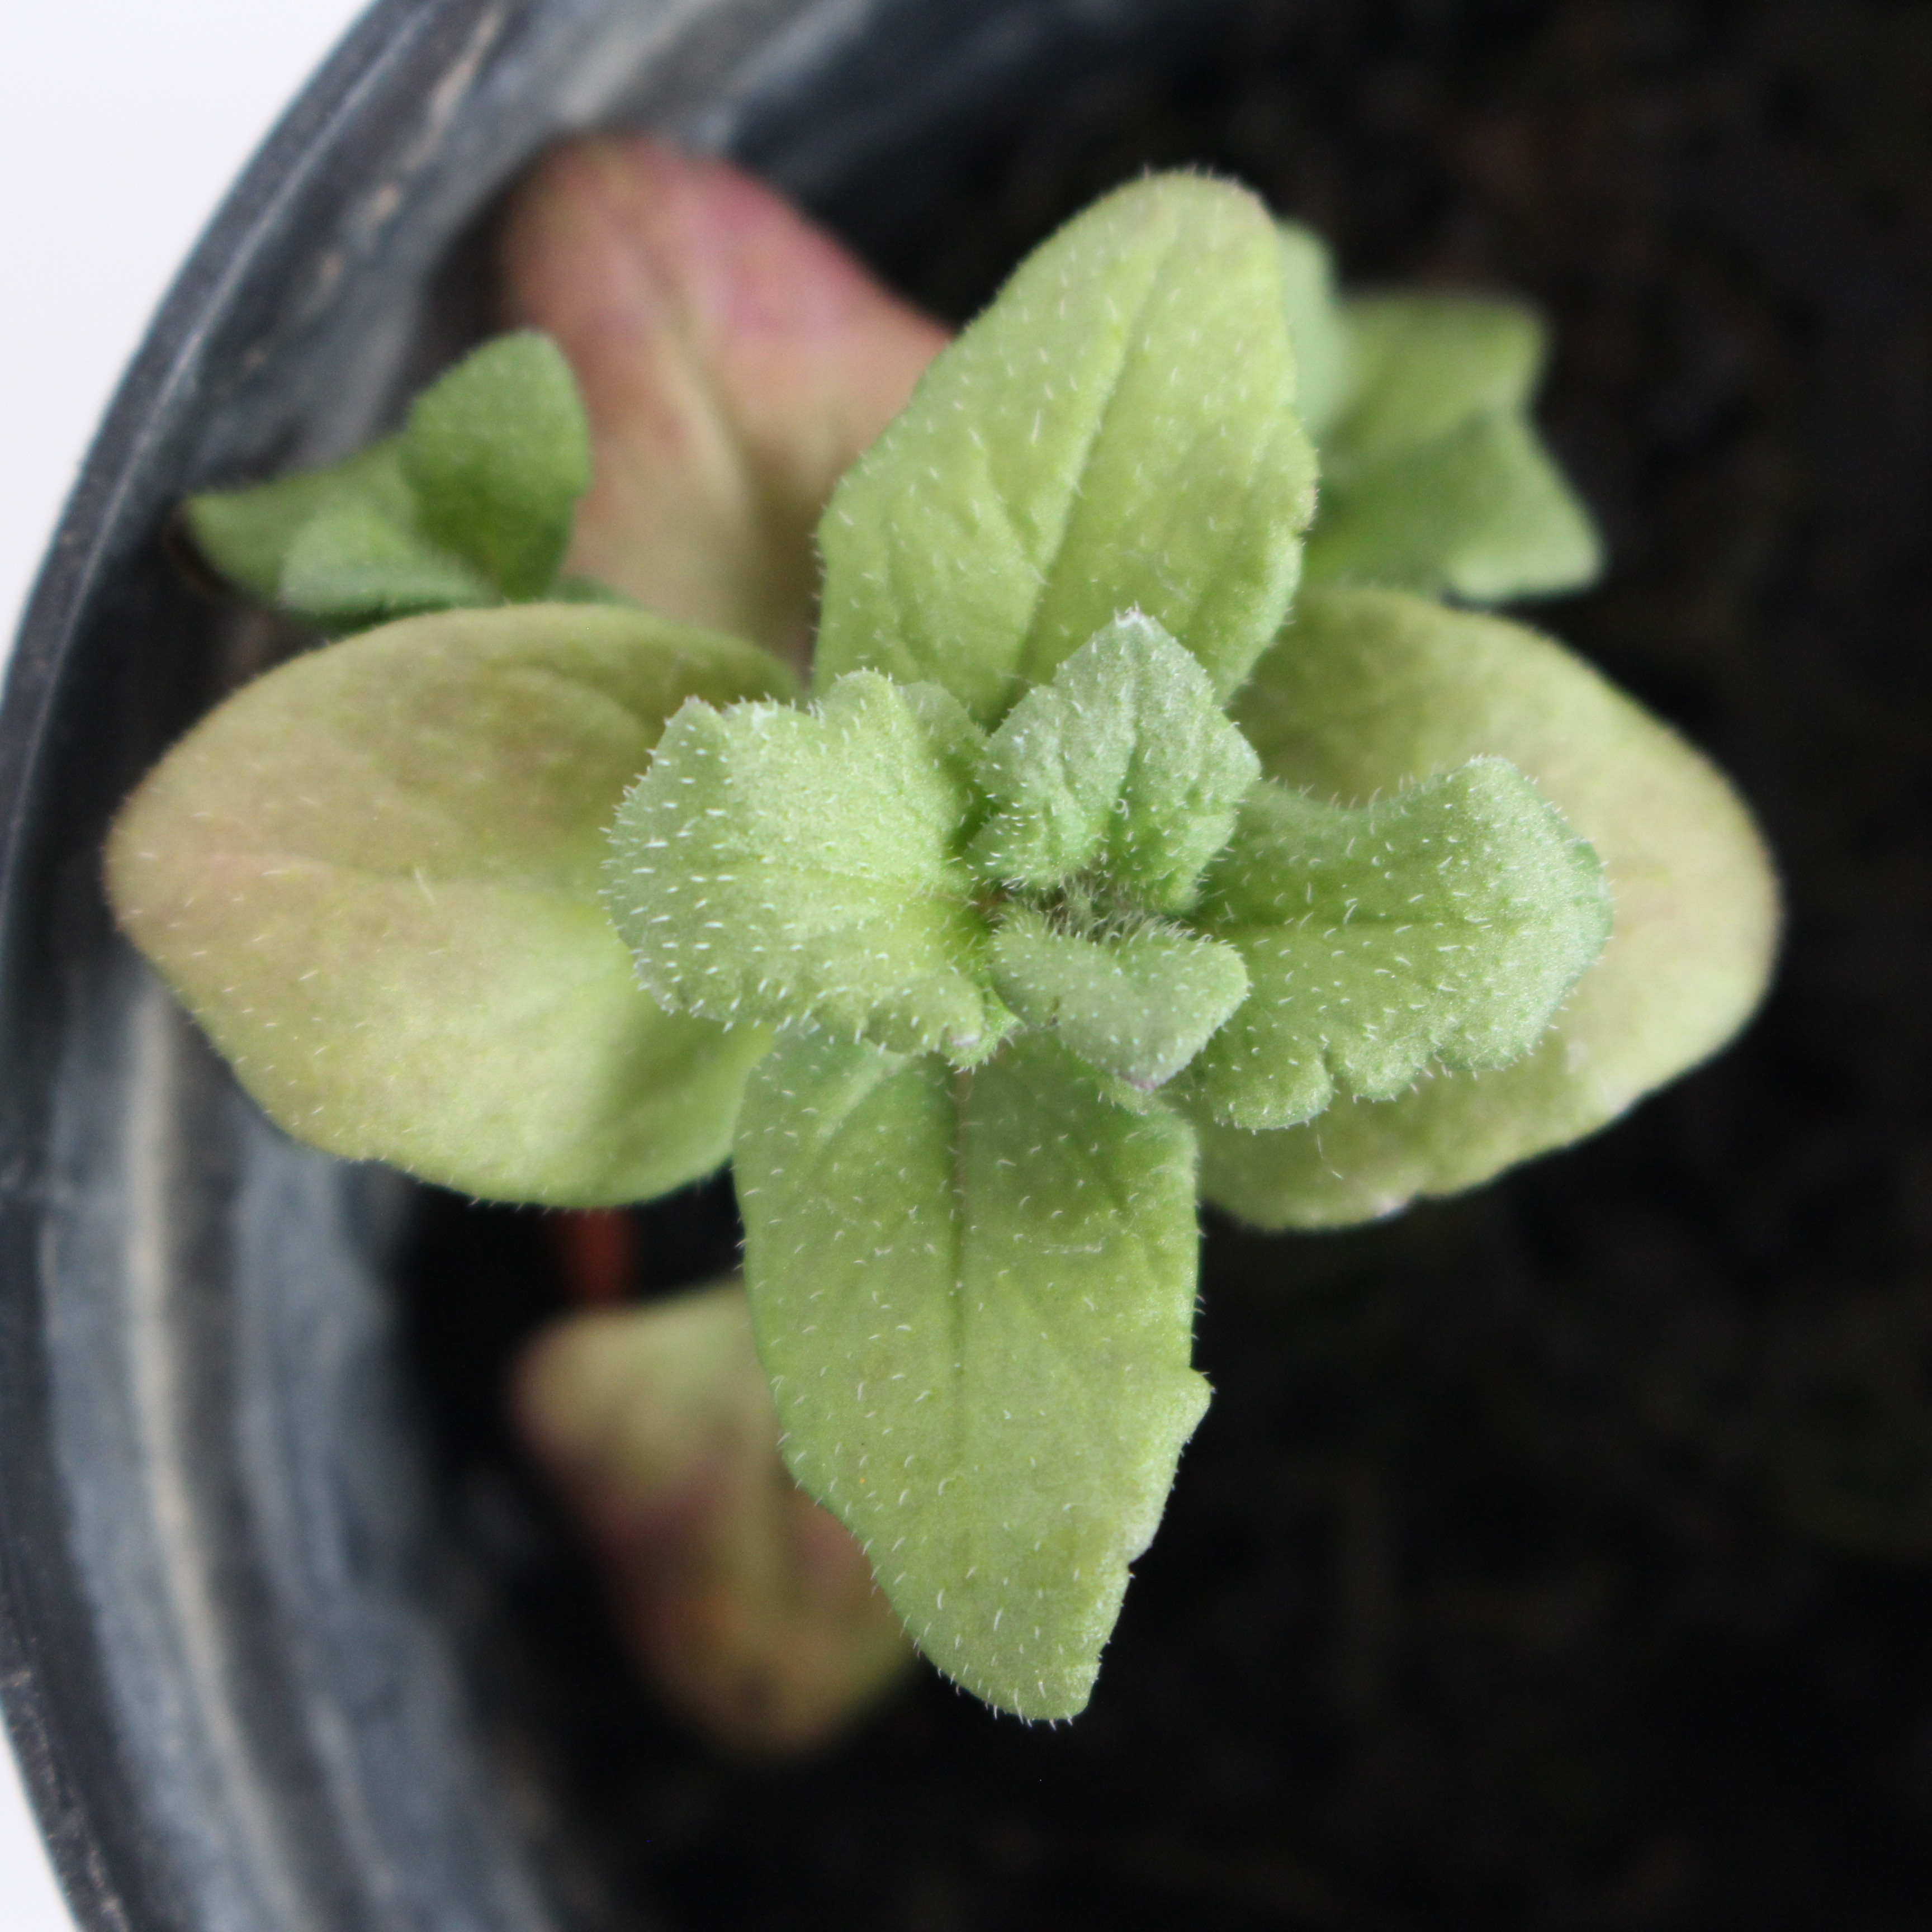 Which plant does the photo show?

Veronica persica
